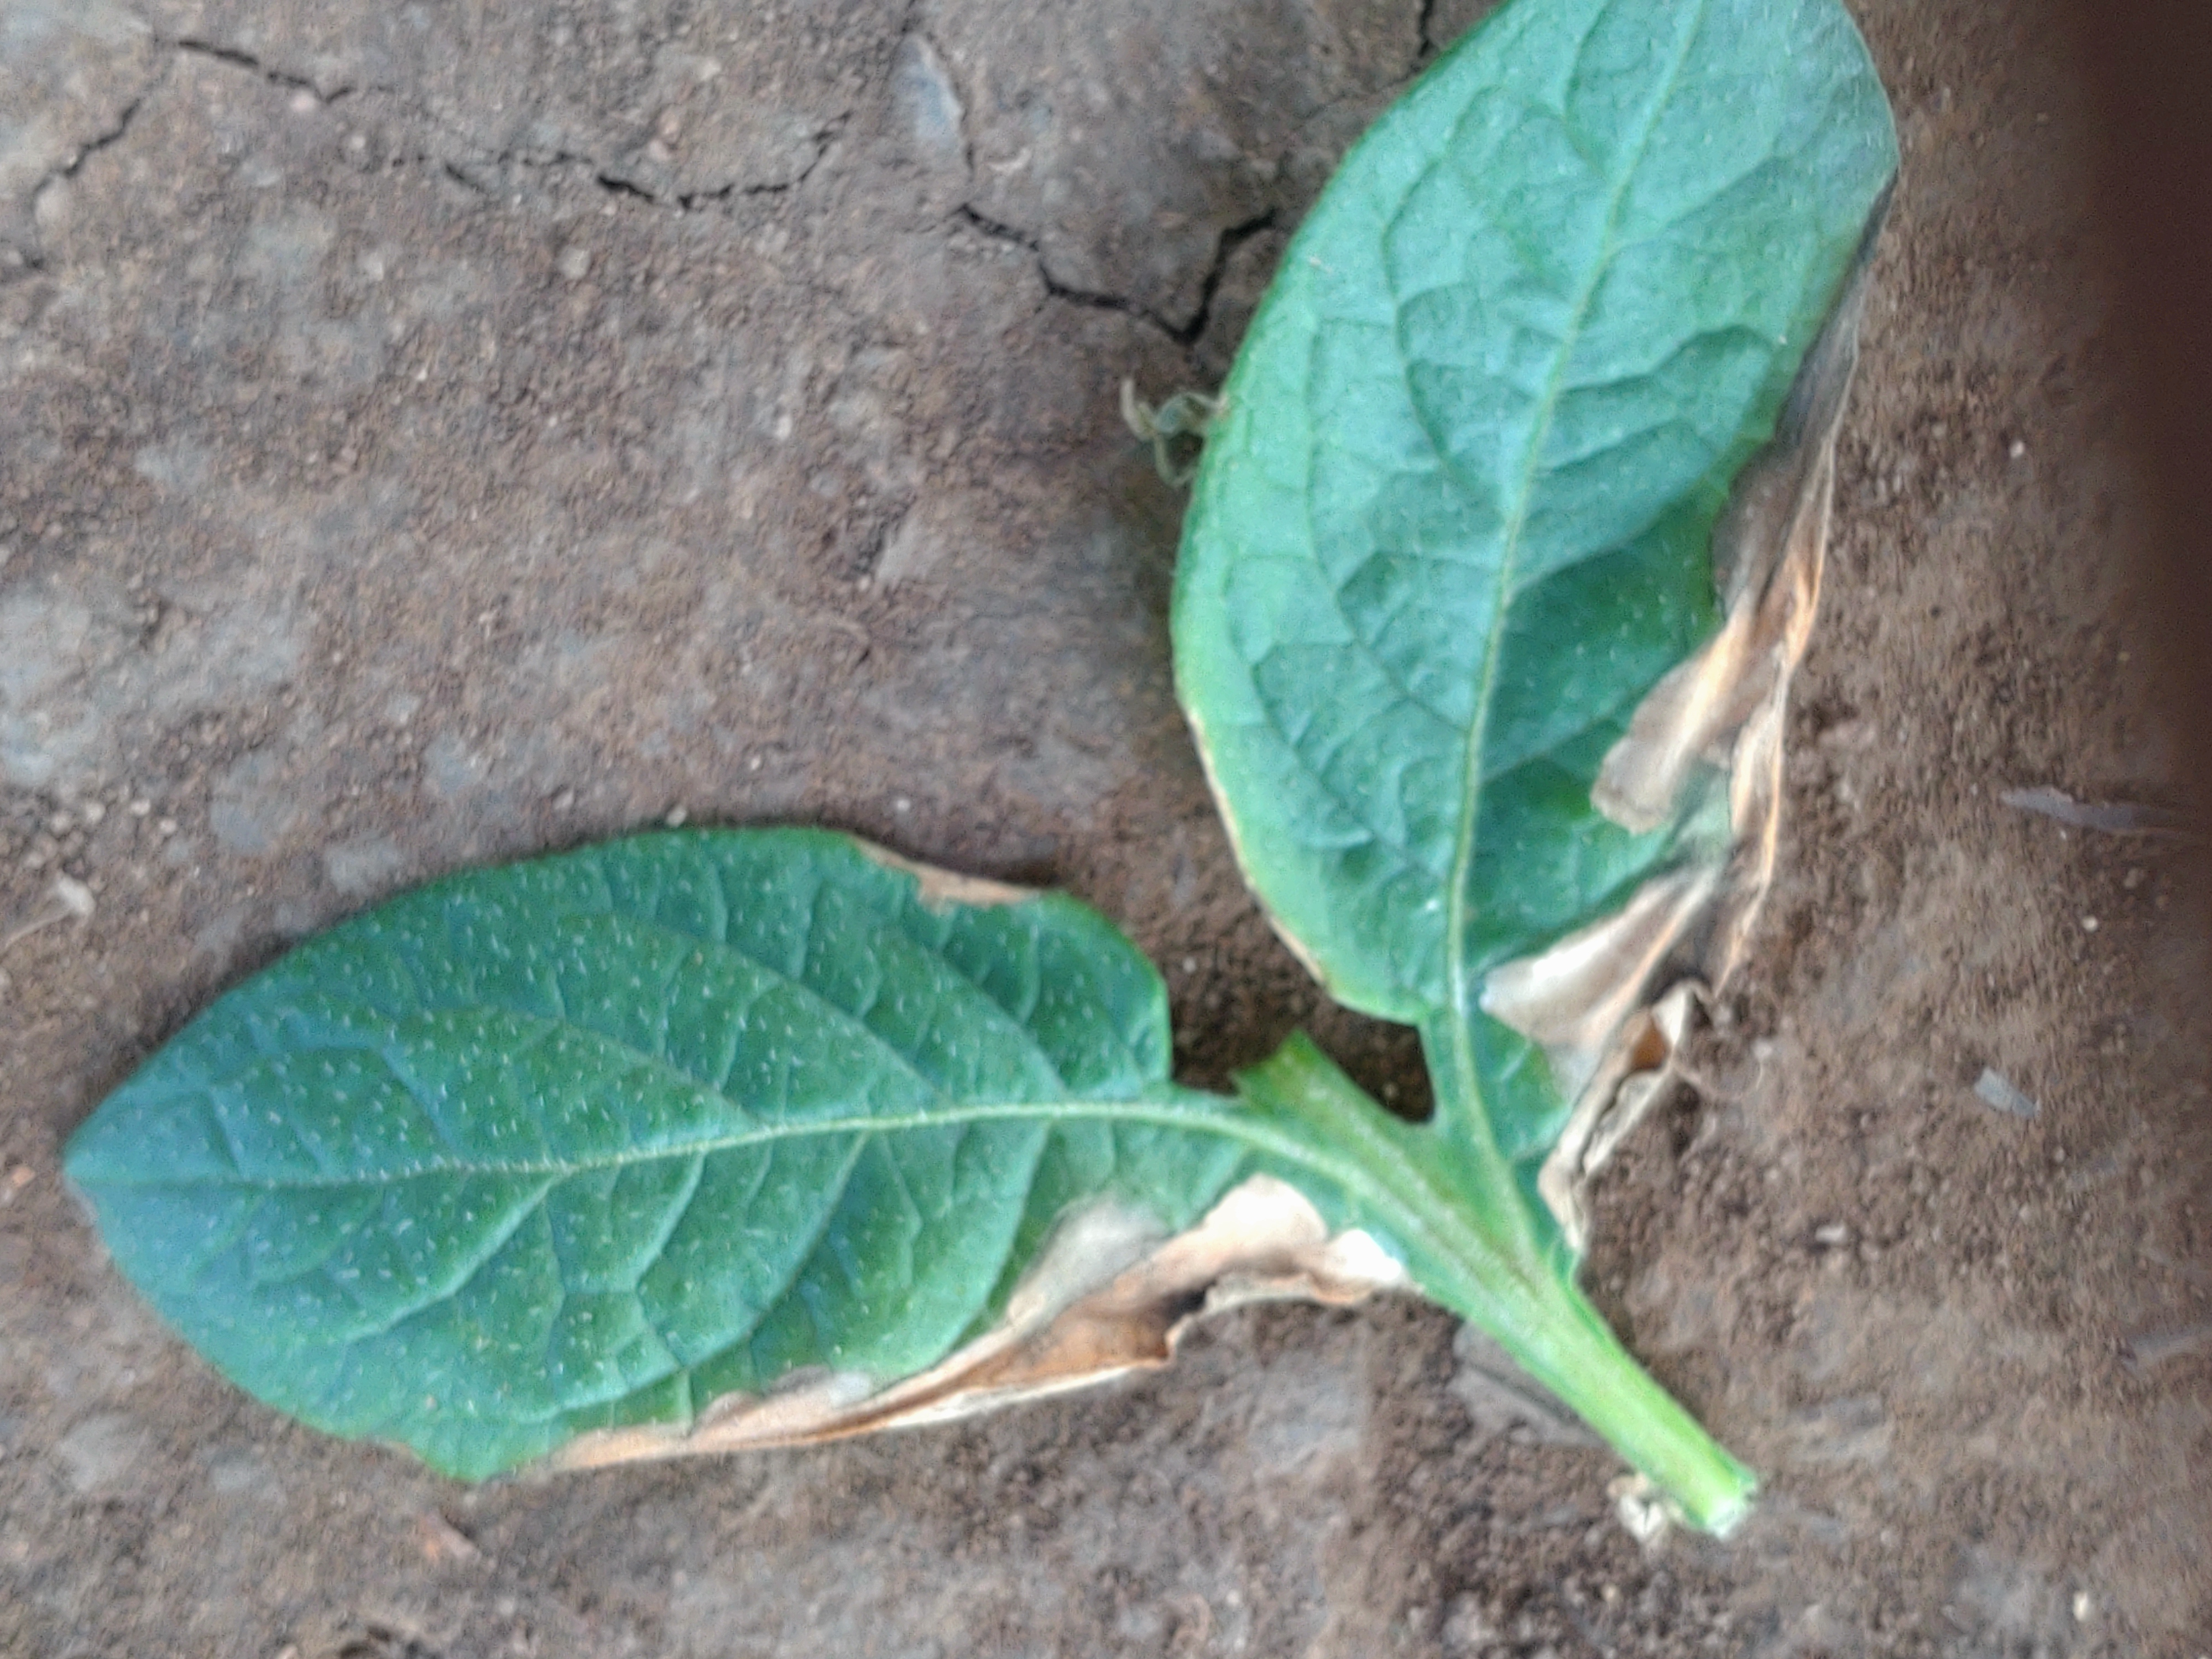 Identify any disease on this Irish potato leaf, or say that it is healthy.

early blight
